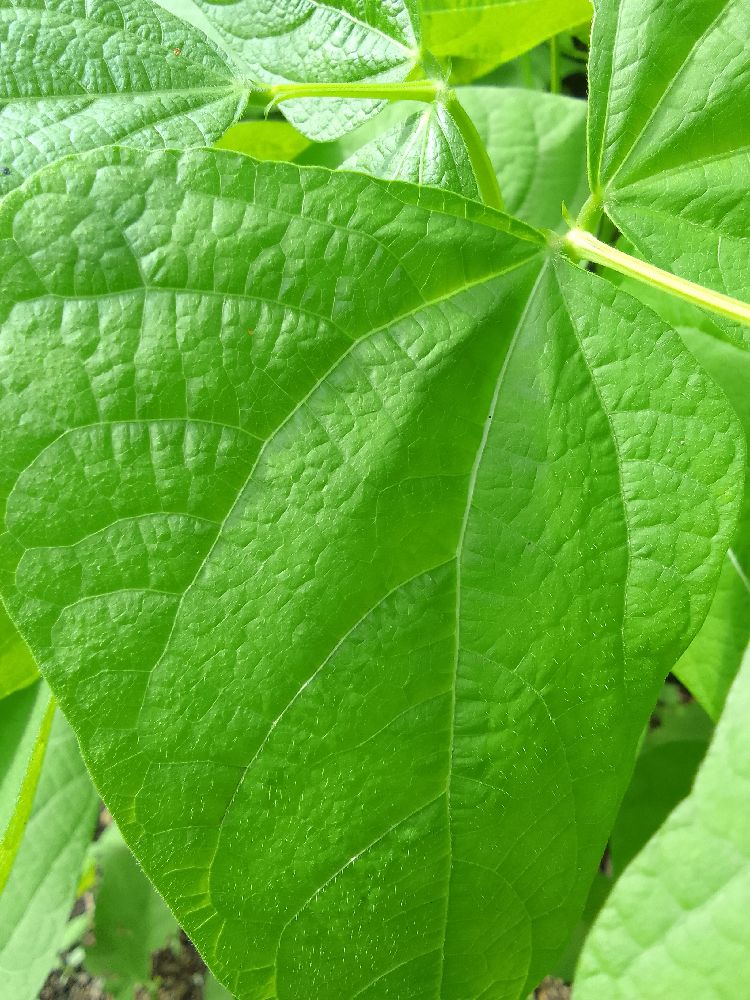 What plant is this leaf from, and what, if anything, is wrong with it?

common bean, healthy
